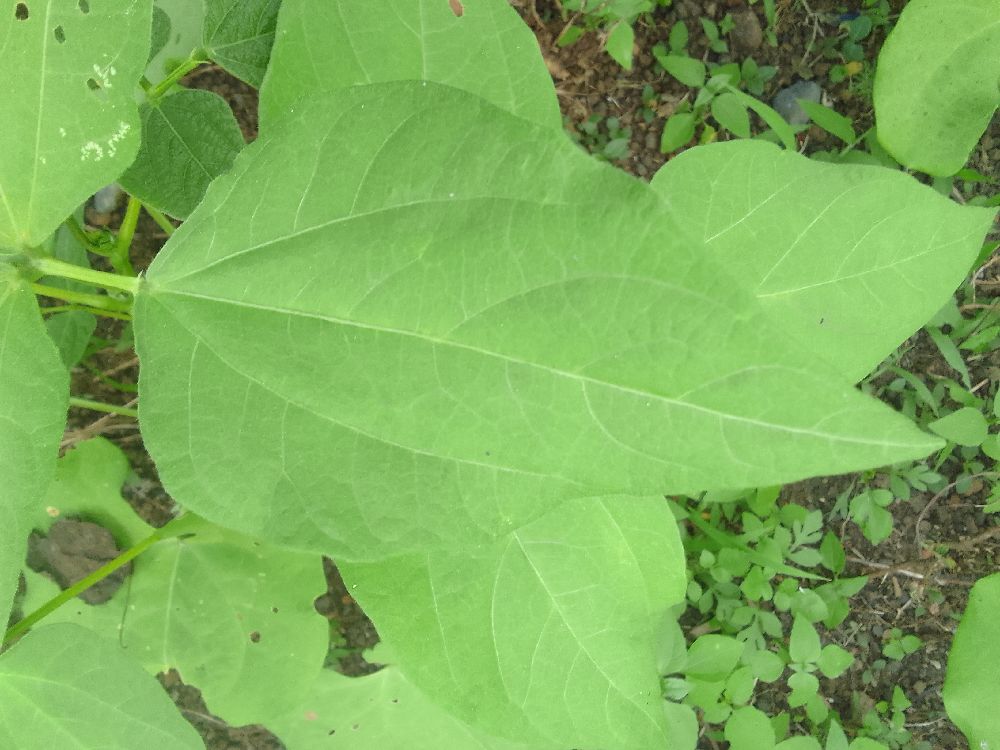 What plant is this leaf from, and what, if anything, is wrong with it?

common bean, healthy
